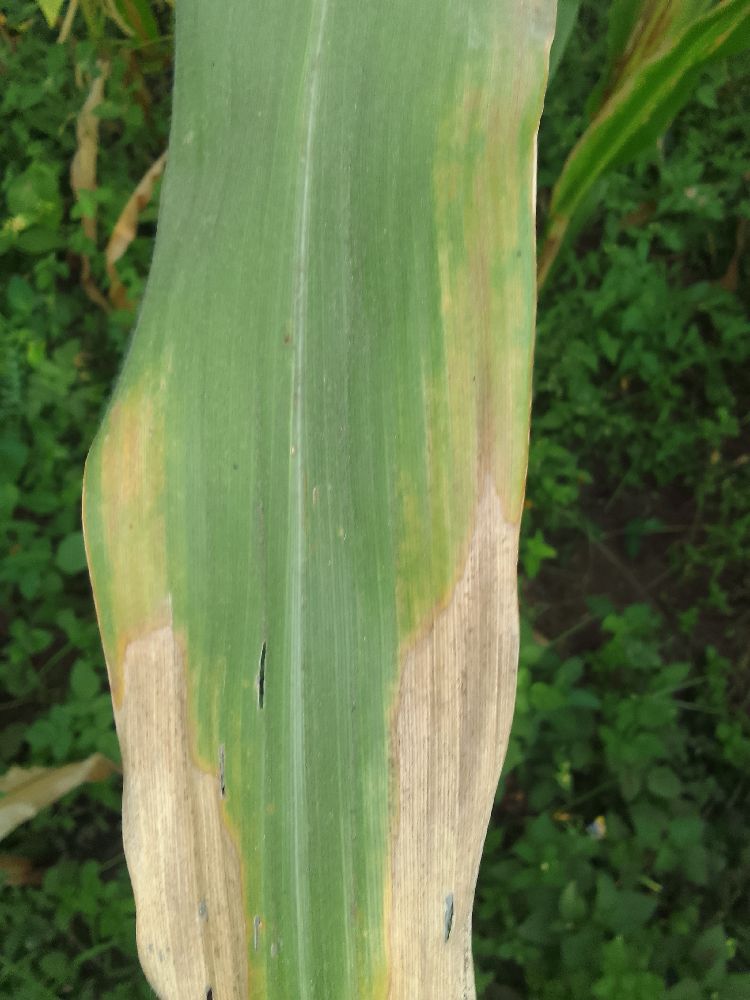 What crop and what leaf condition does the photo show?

maize, maize lethal necrosis
